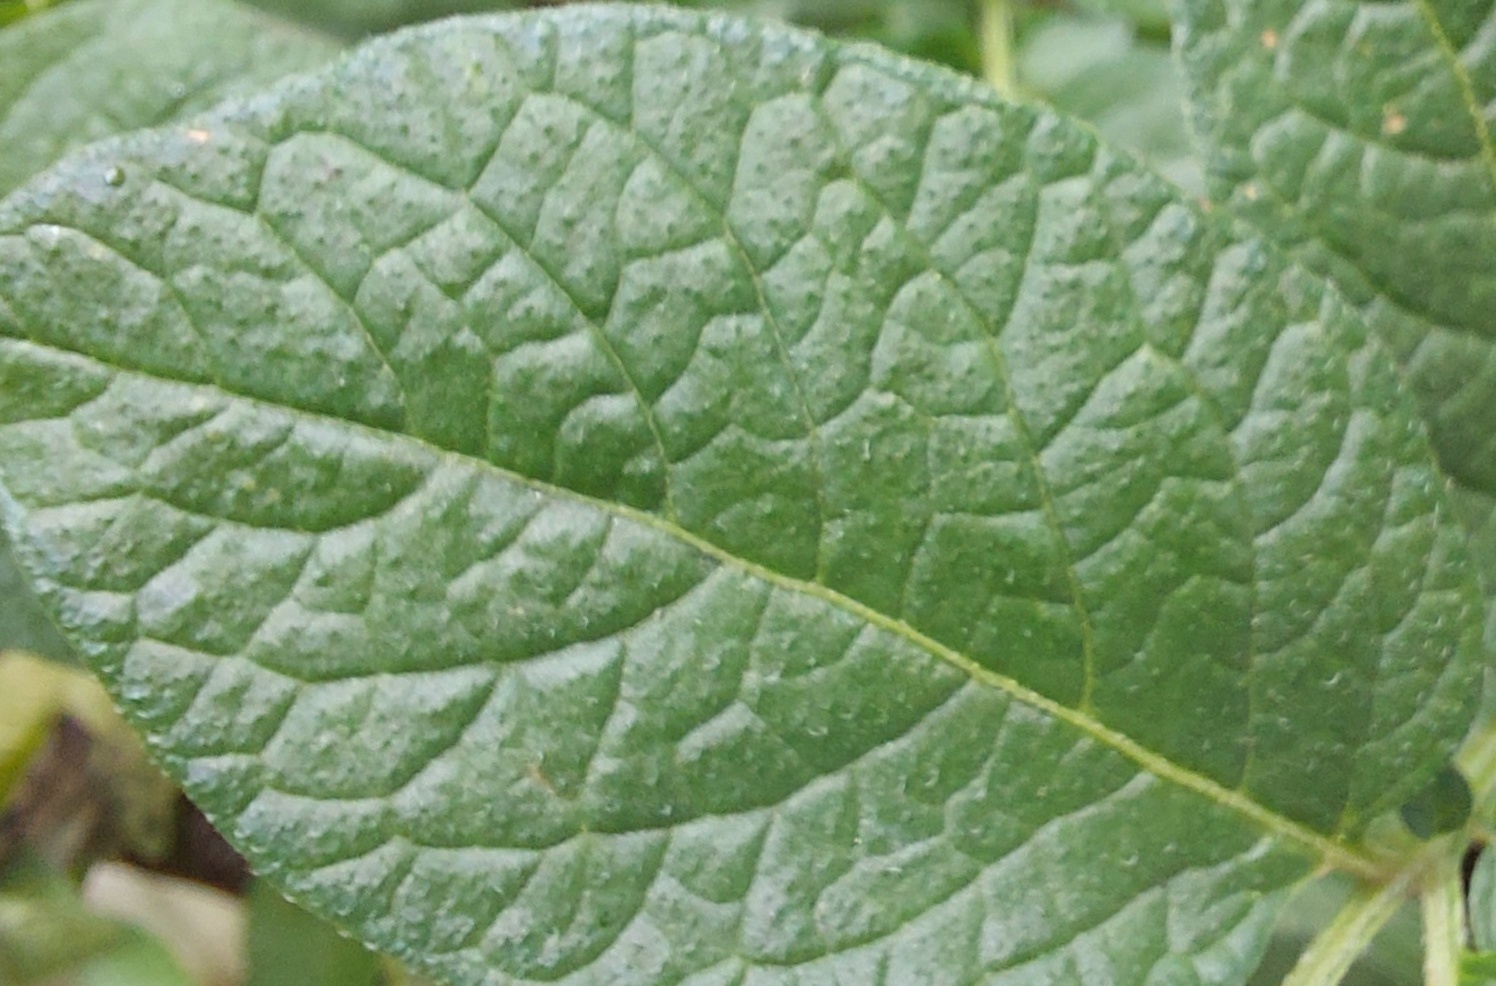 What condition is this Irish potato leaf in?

healthy
